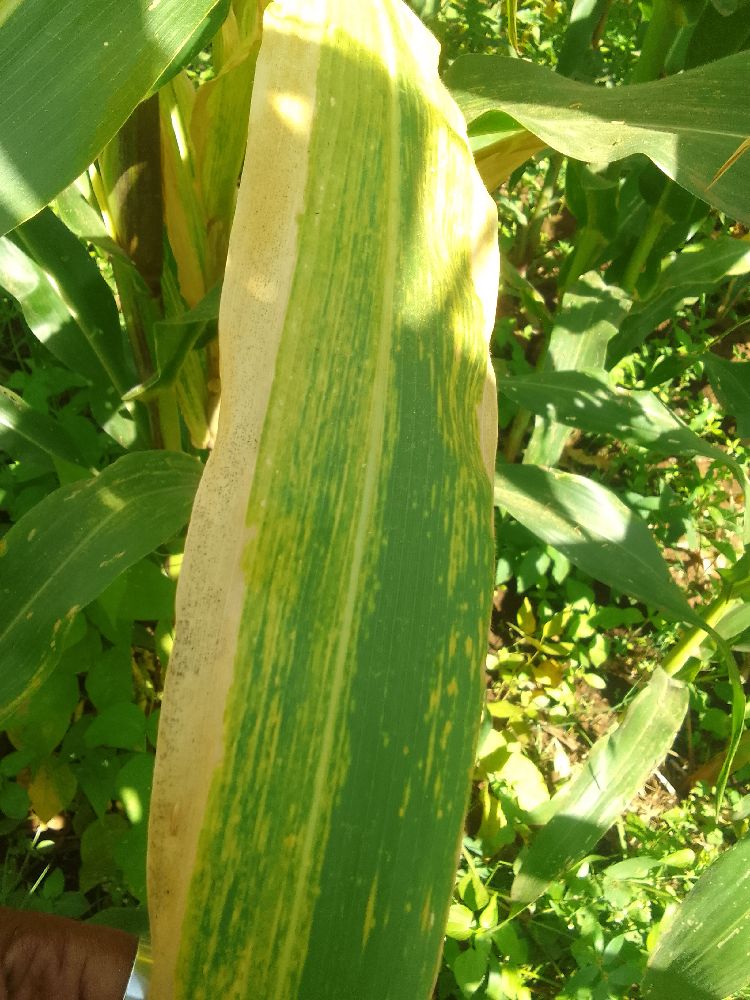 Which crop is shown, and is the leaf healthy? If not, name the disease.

maize, maize lethal necrosis
